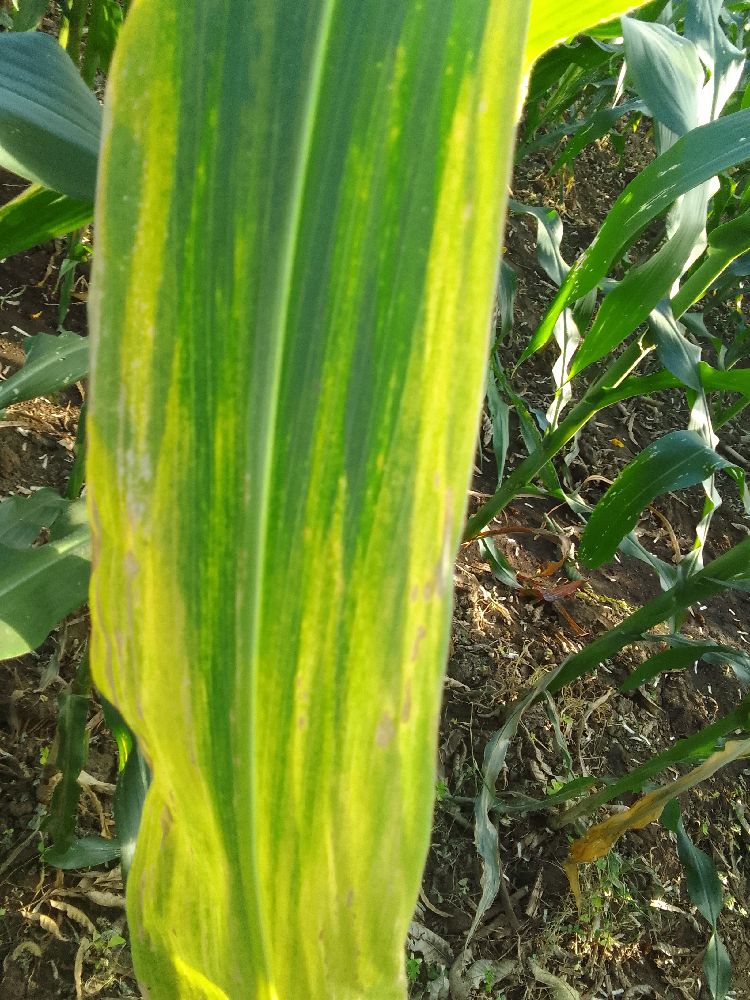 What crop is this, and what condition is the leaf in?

maize, maize lethal necrosis
